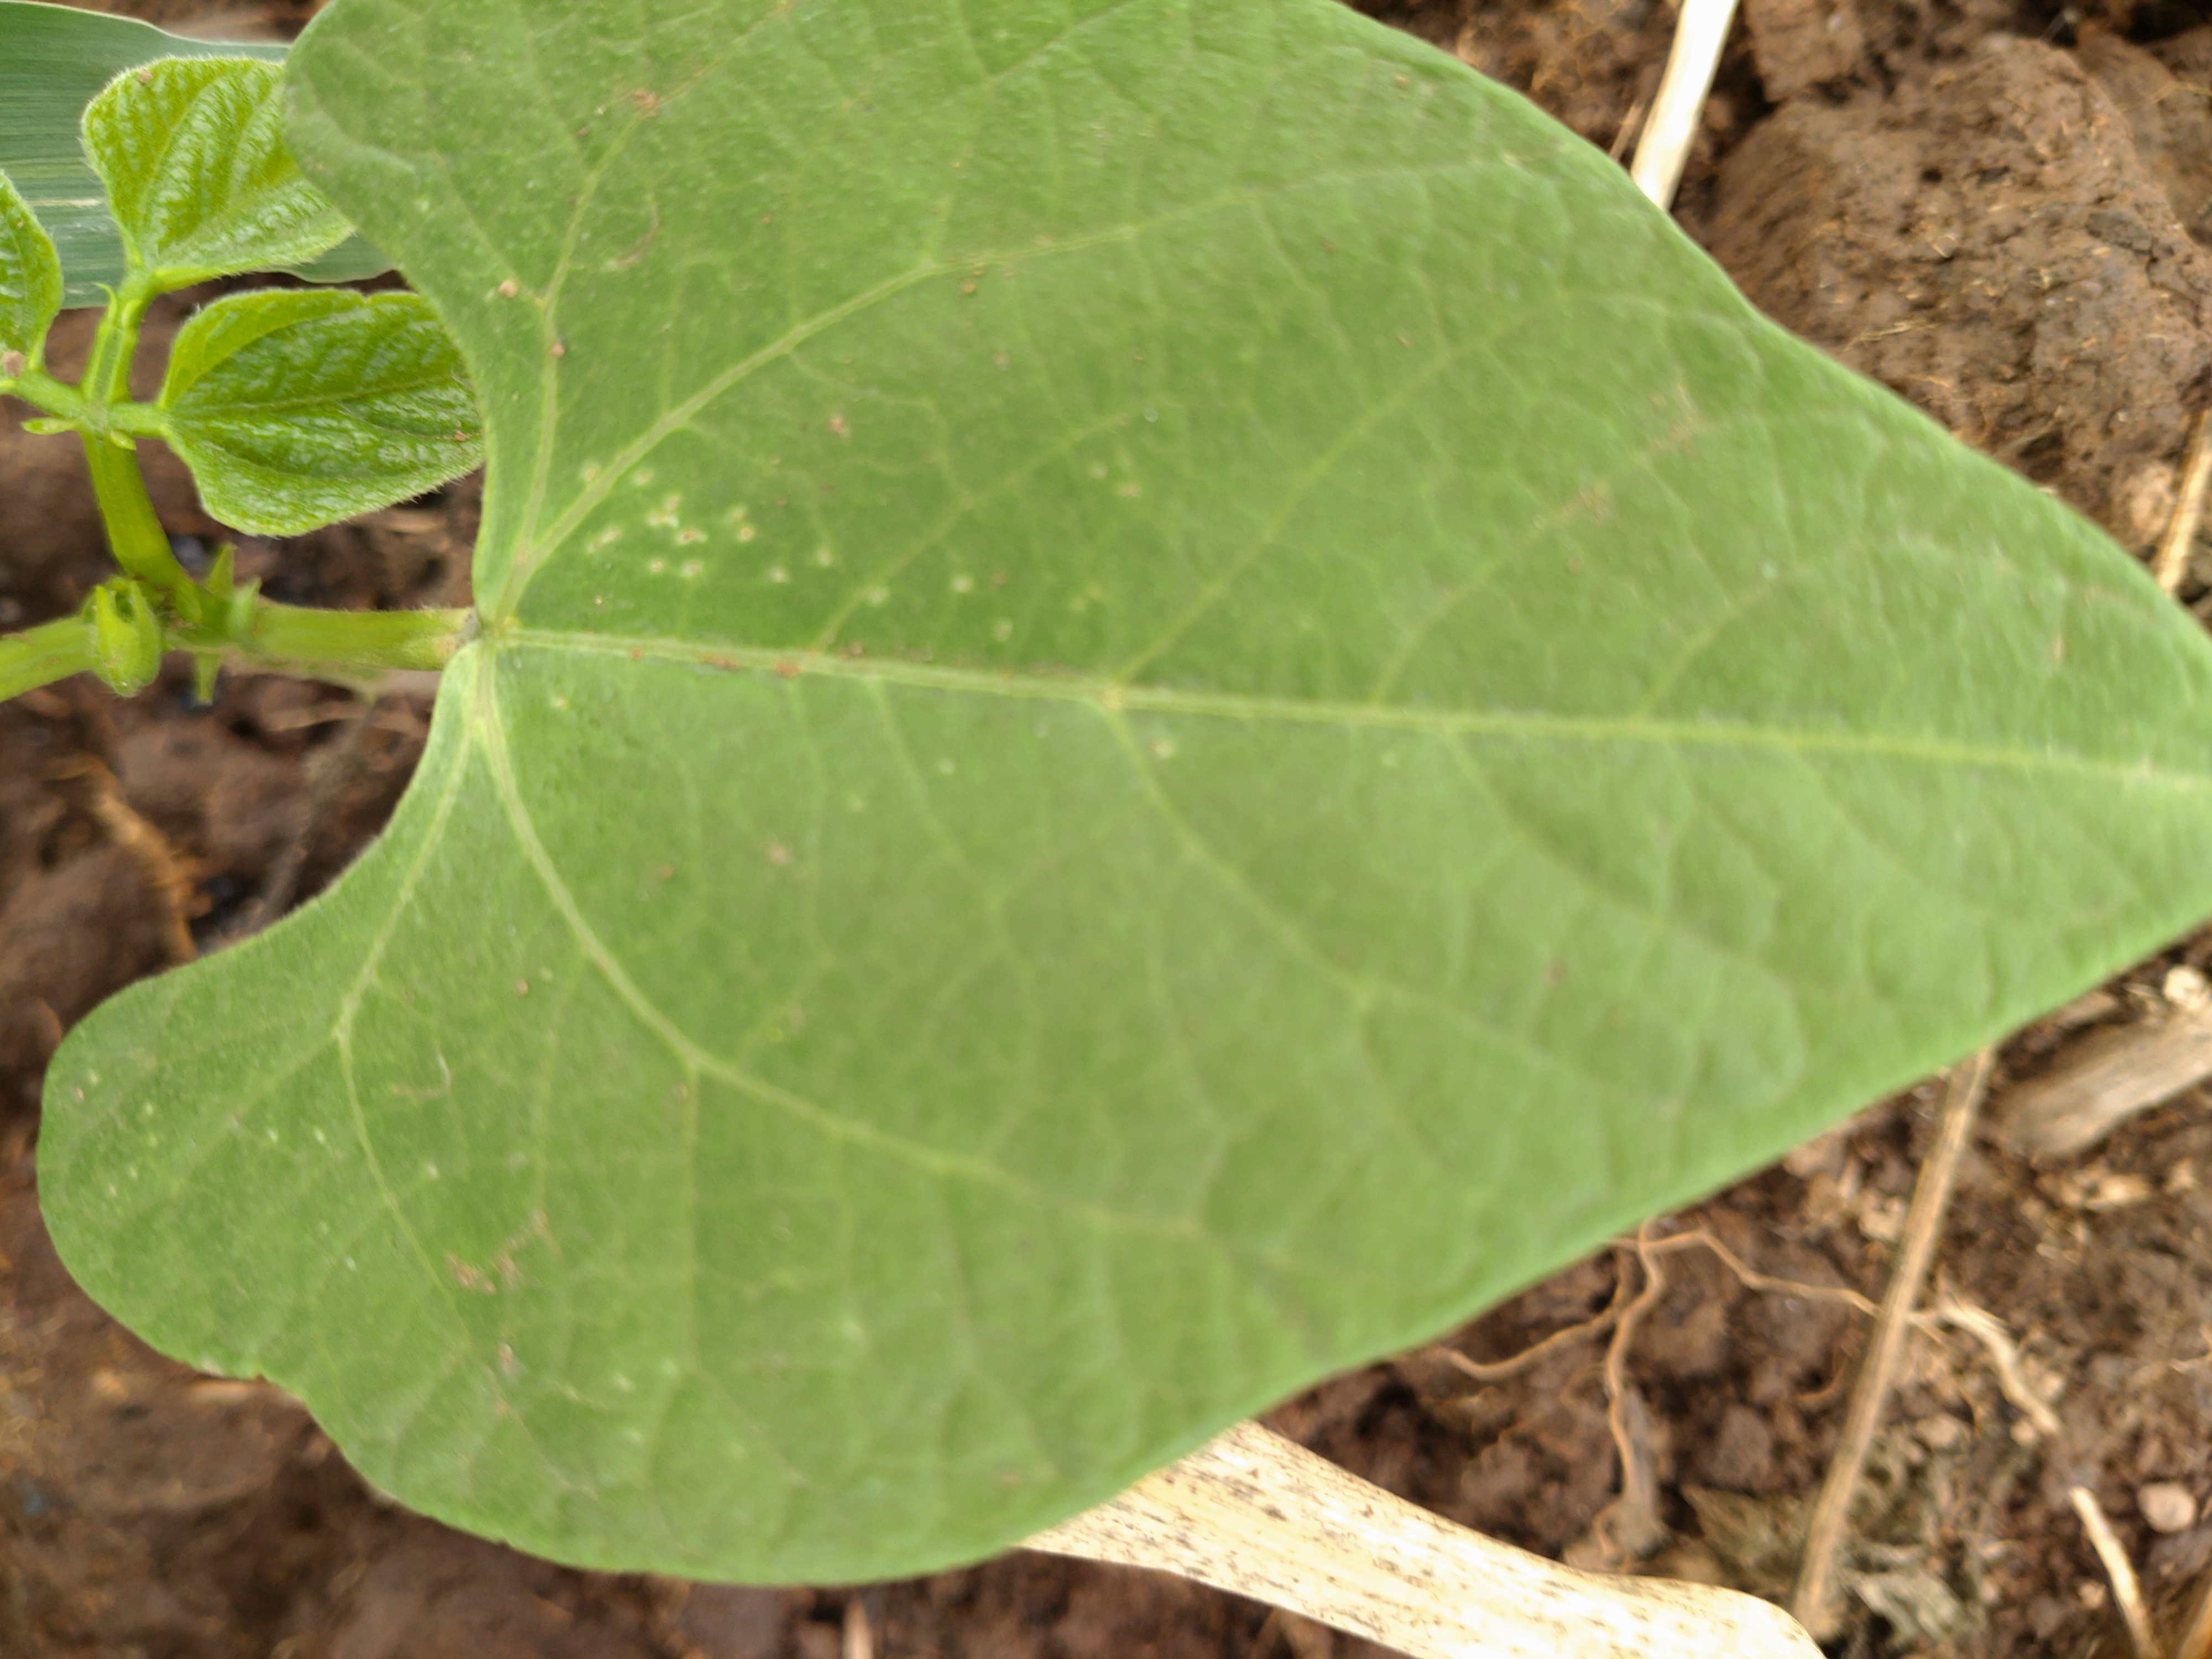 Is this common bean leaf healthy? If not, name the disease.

healthy
